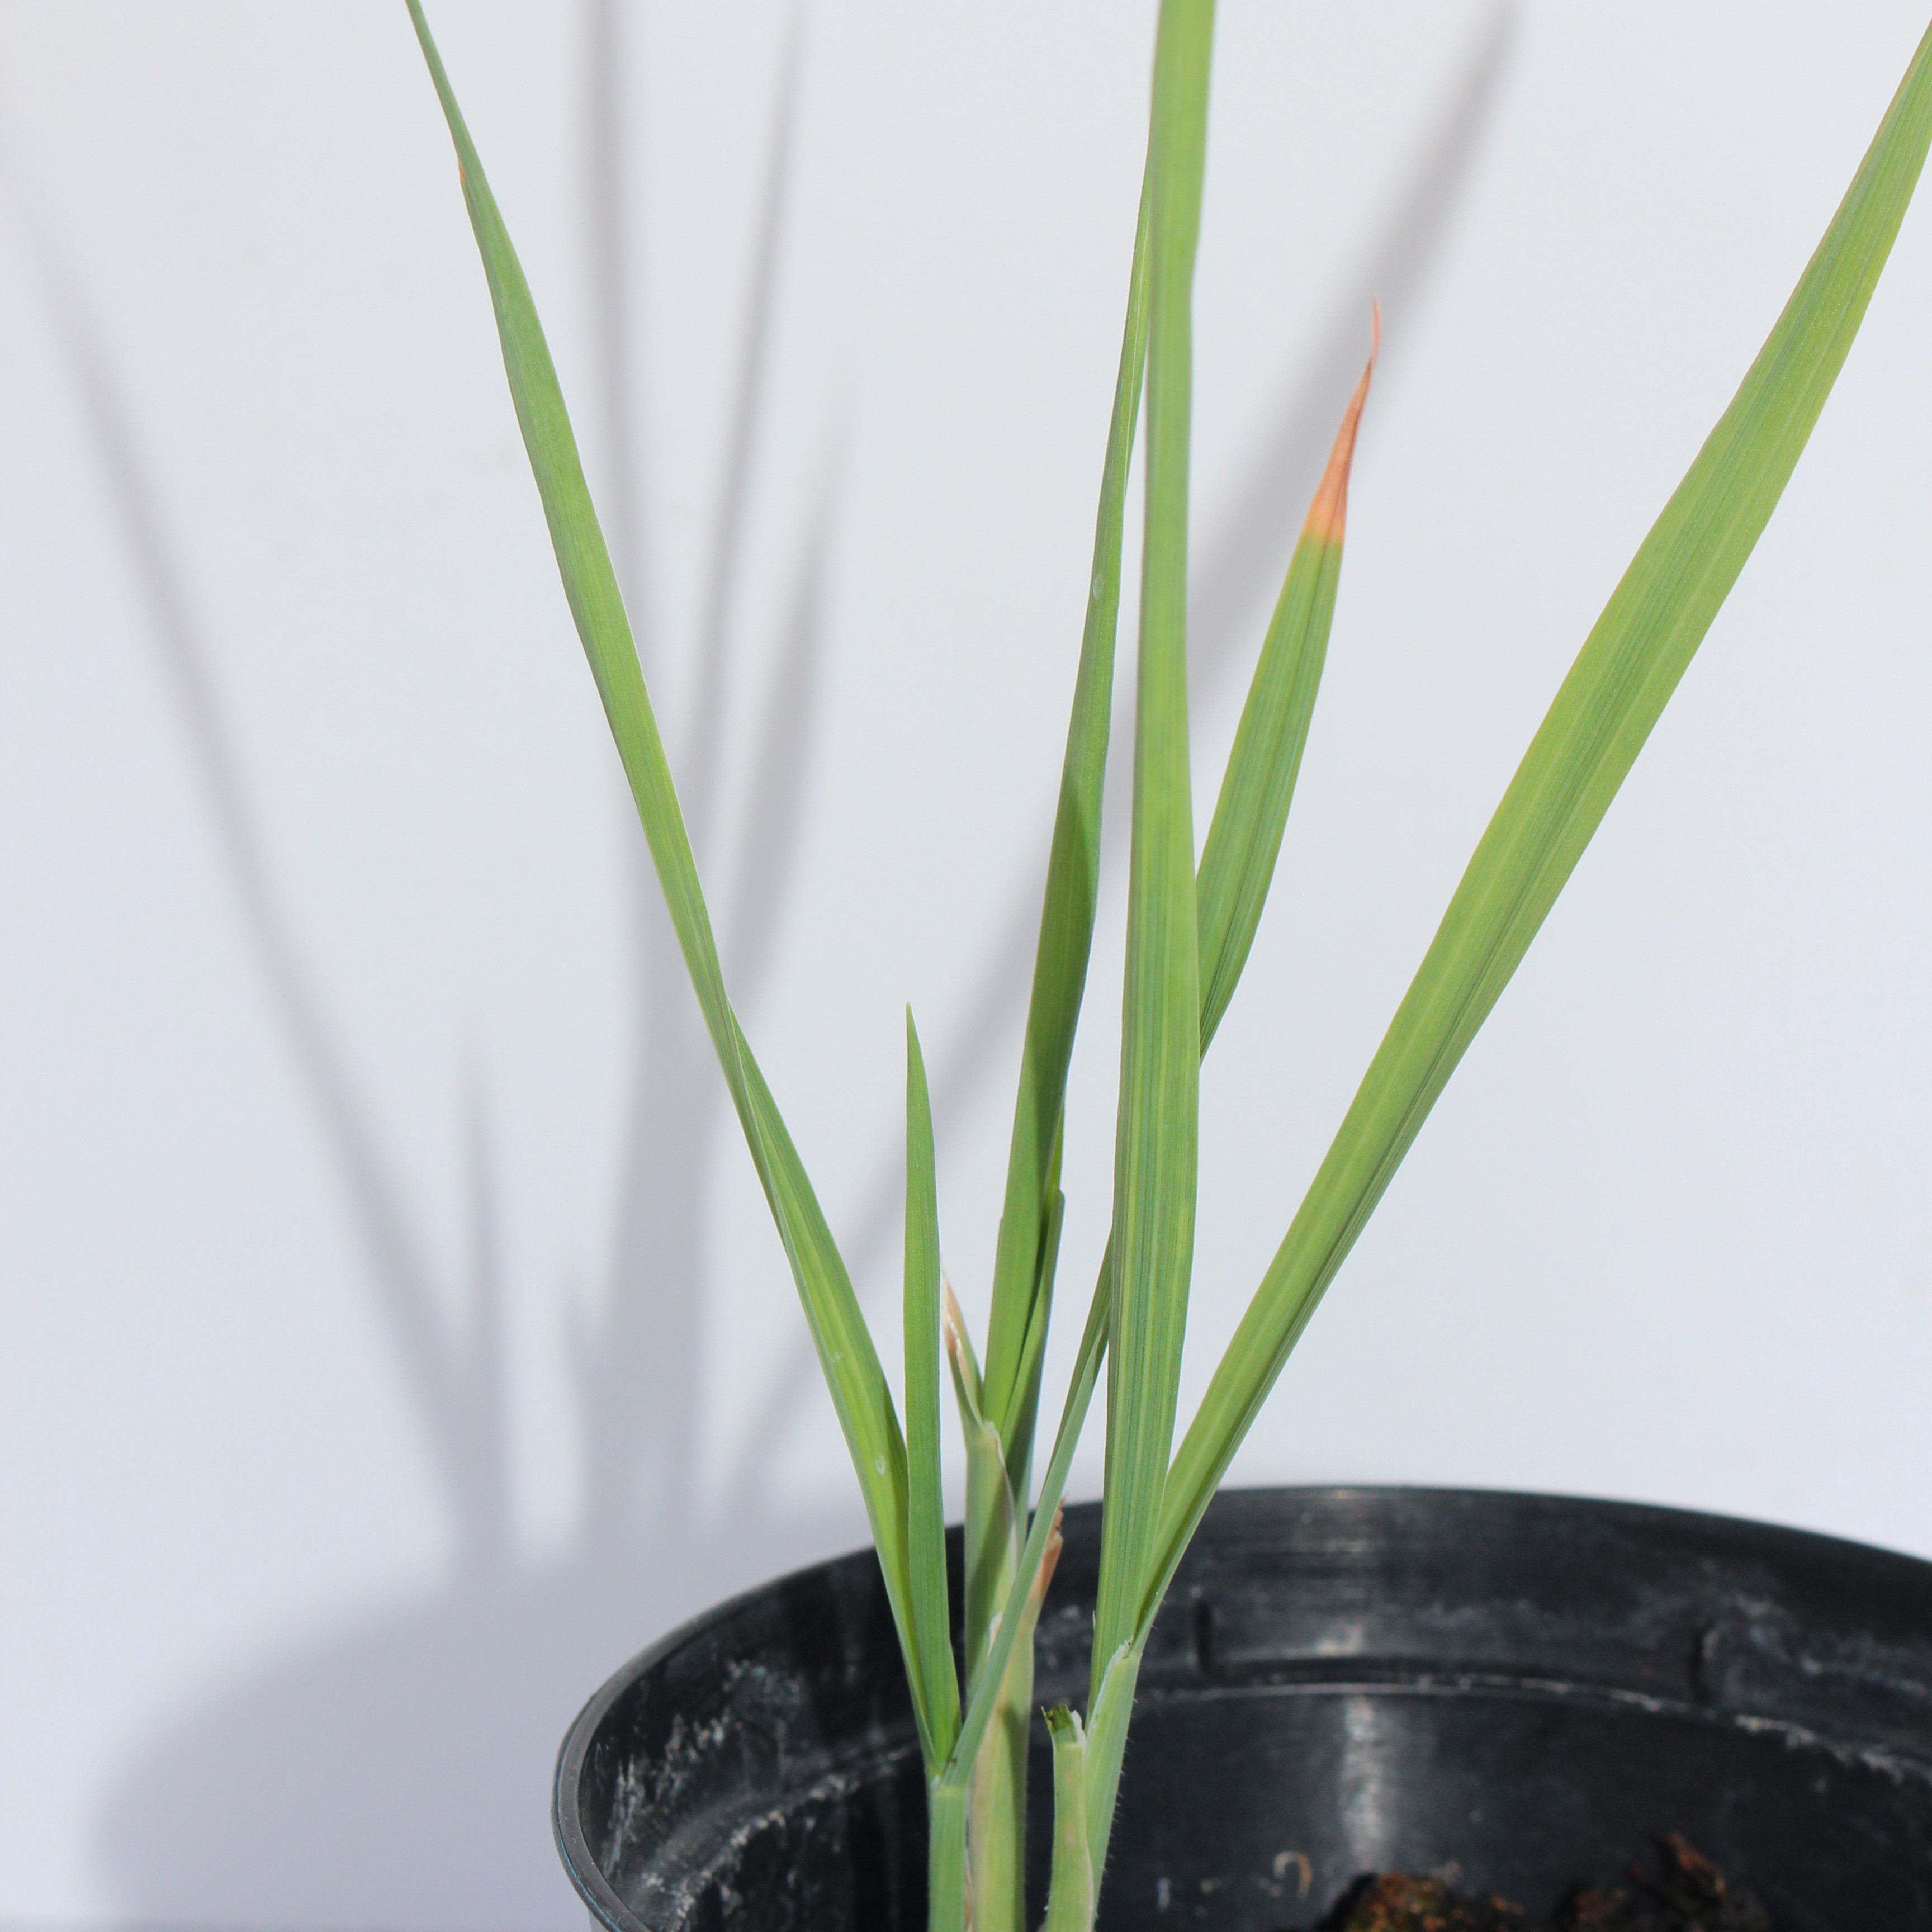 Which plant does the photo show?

Avena sterilis
